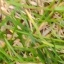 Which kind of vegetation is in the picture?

grass
